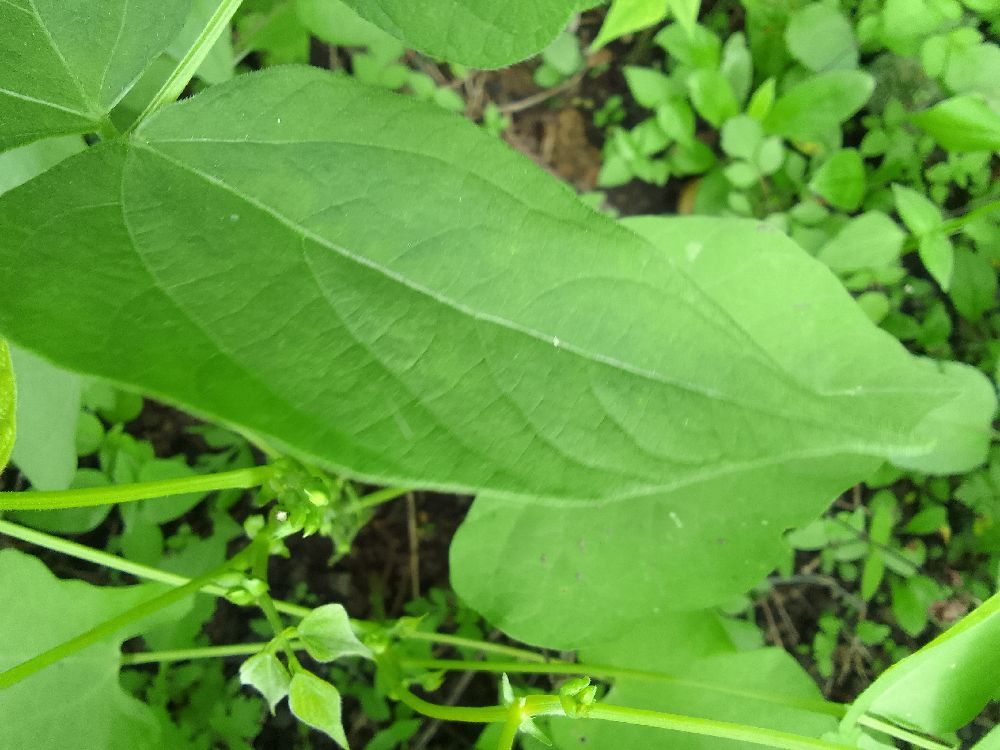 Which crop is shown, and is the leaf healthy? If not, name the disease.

common bean, healthy
